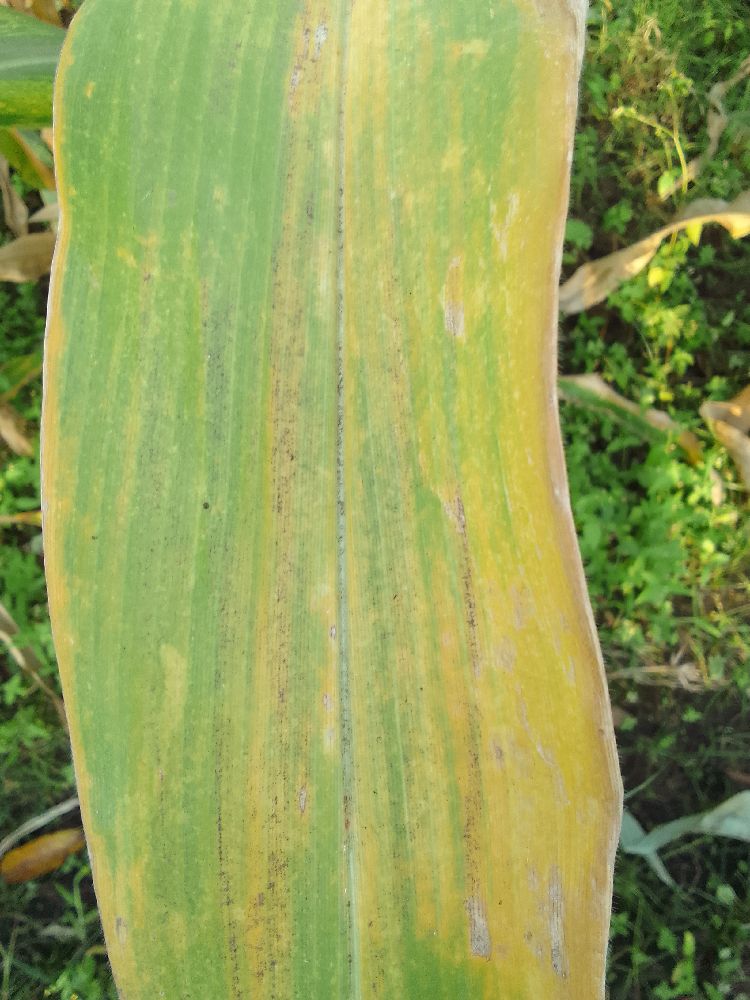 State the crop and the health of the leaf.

maize, maize lethal necrosis
